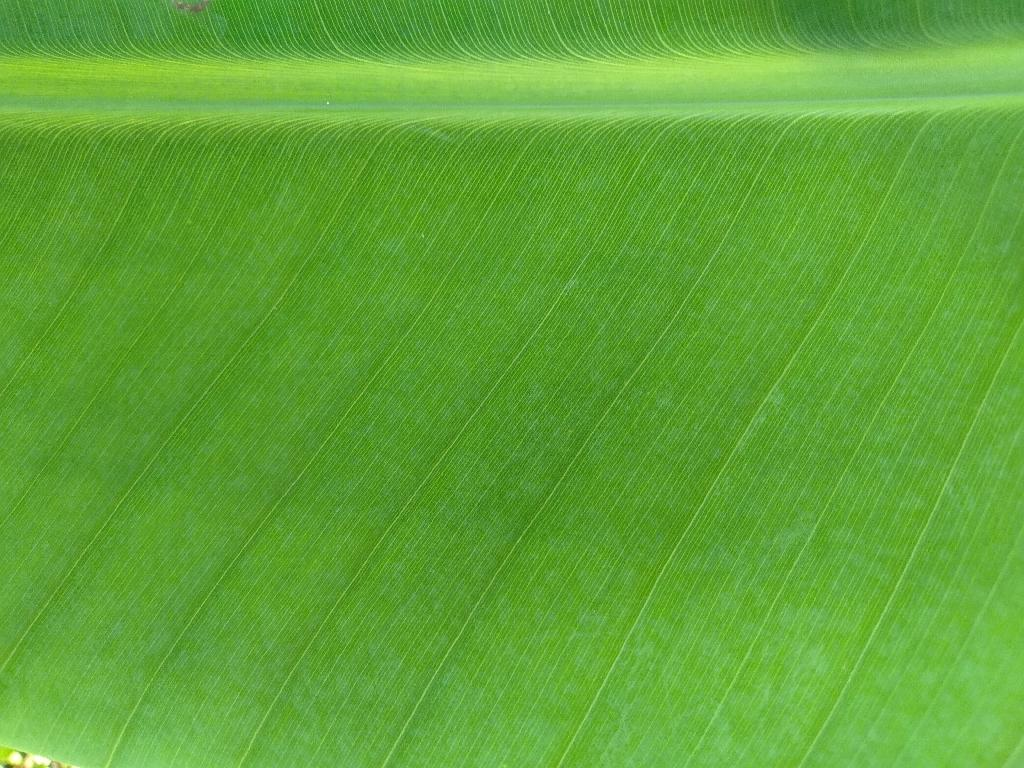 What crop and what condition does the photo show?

banana, healthy
